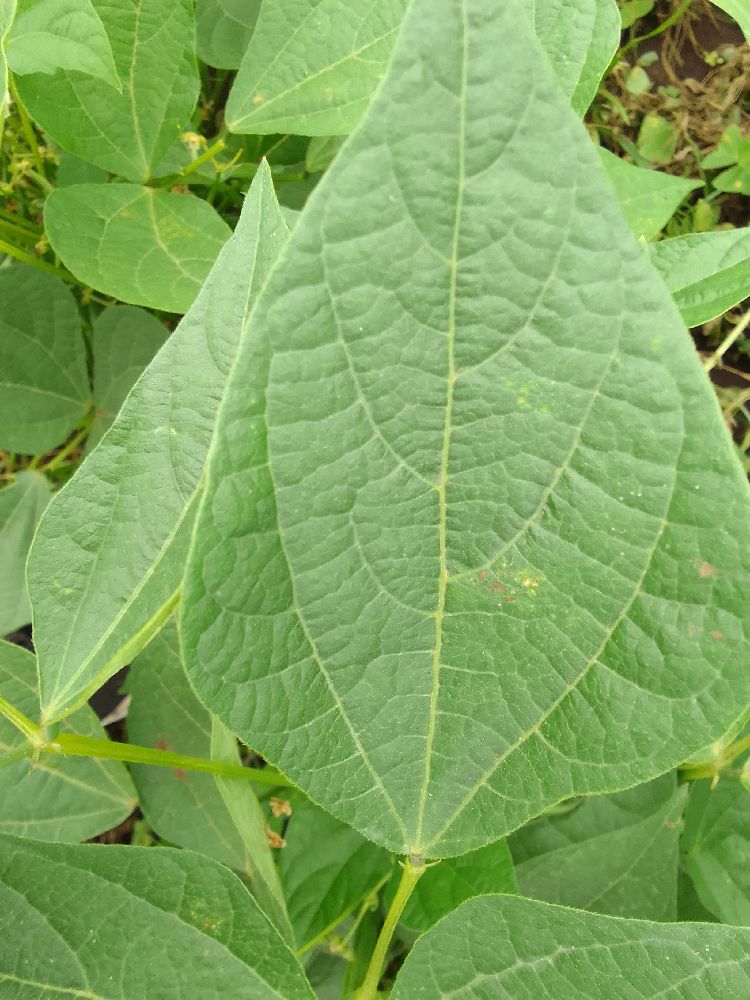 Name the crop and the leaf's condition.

common bean, healthy
